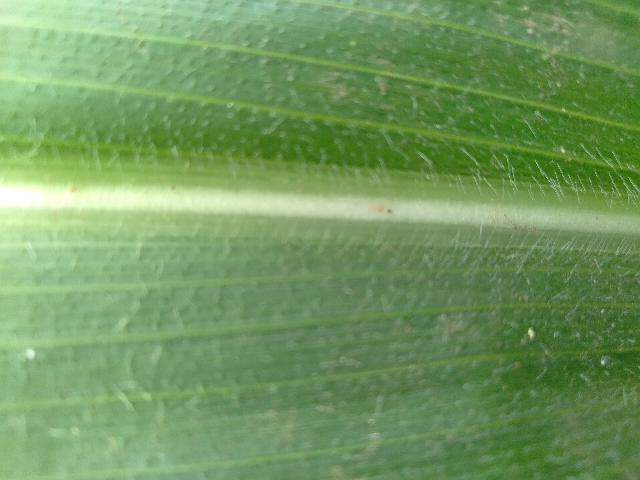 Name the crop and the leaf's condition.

maize, healthy
